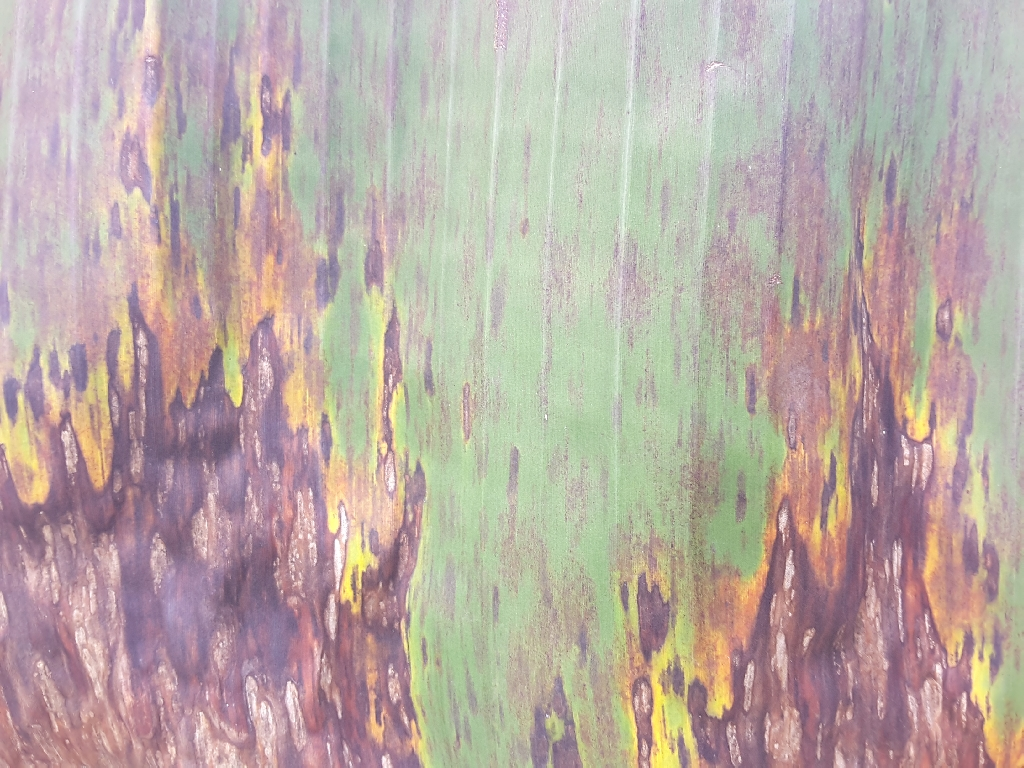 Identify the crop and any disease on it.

banana, black sigatoka
